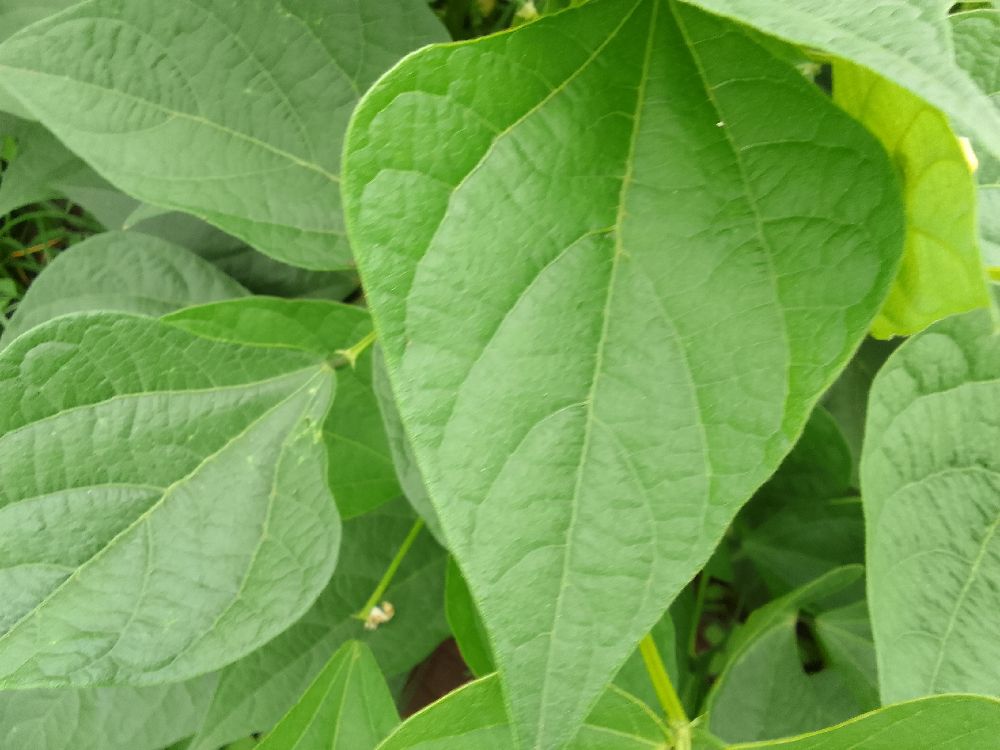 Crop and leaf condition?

common bean, healthy
